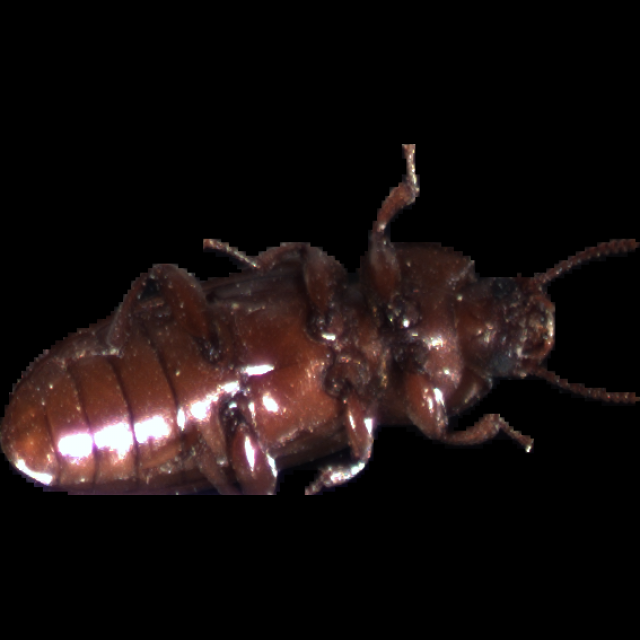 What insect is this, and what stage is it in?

mealworm beetle
